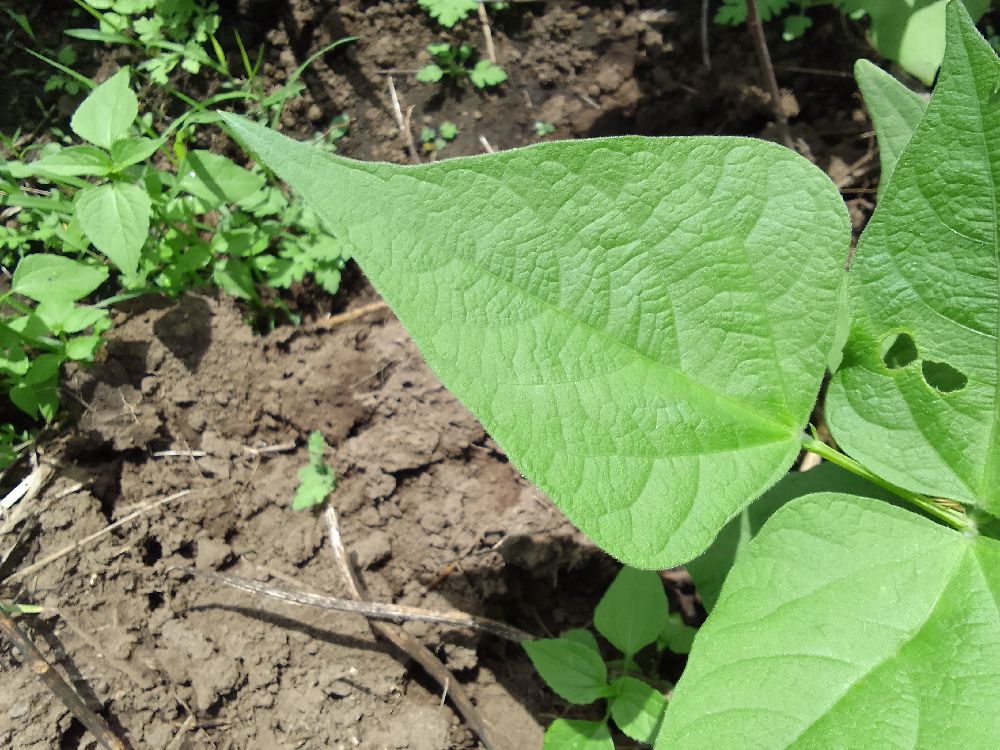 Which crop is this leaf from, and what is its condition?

common bean, healthy
